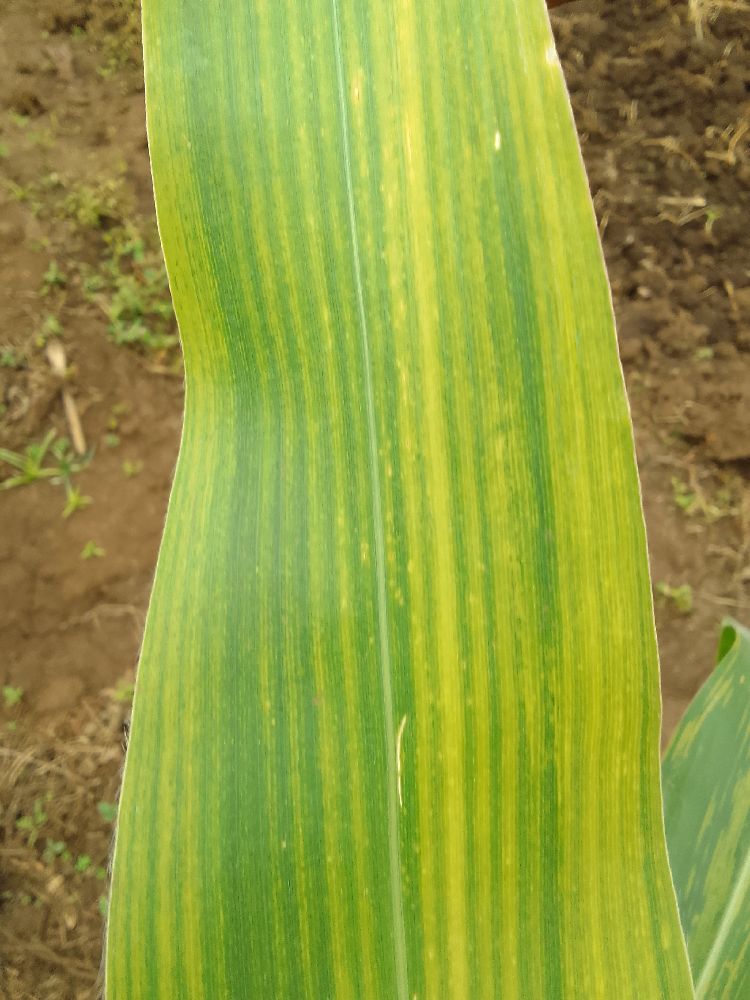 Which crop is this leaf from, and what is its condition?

maize, maize lethal necrosis
